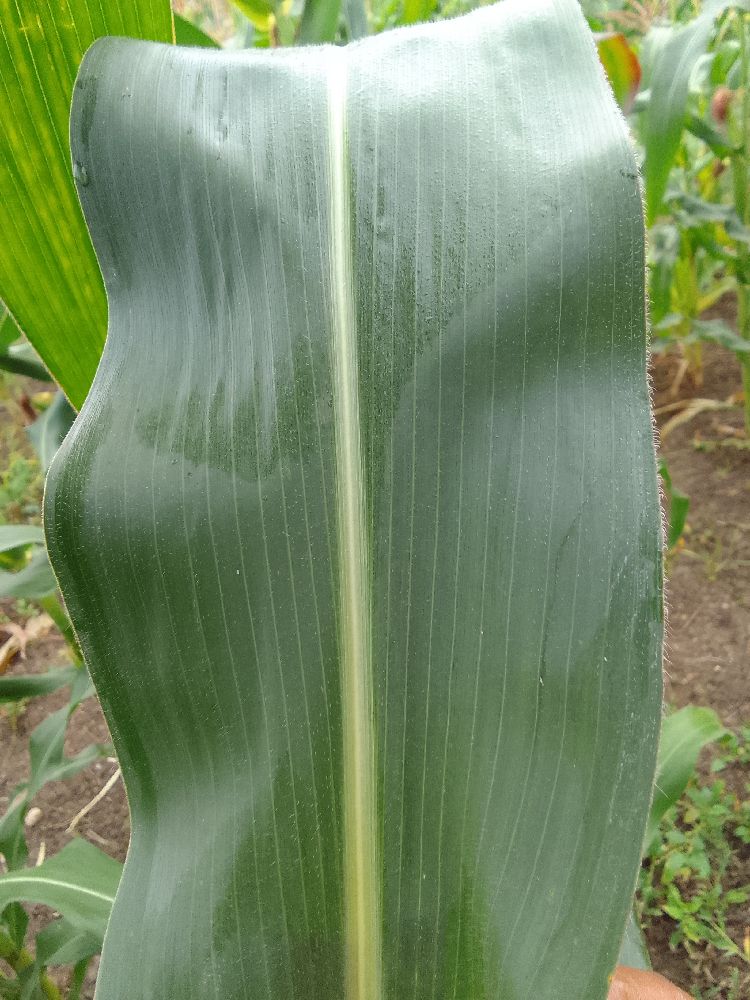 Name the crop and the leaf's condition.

maize, healthy
